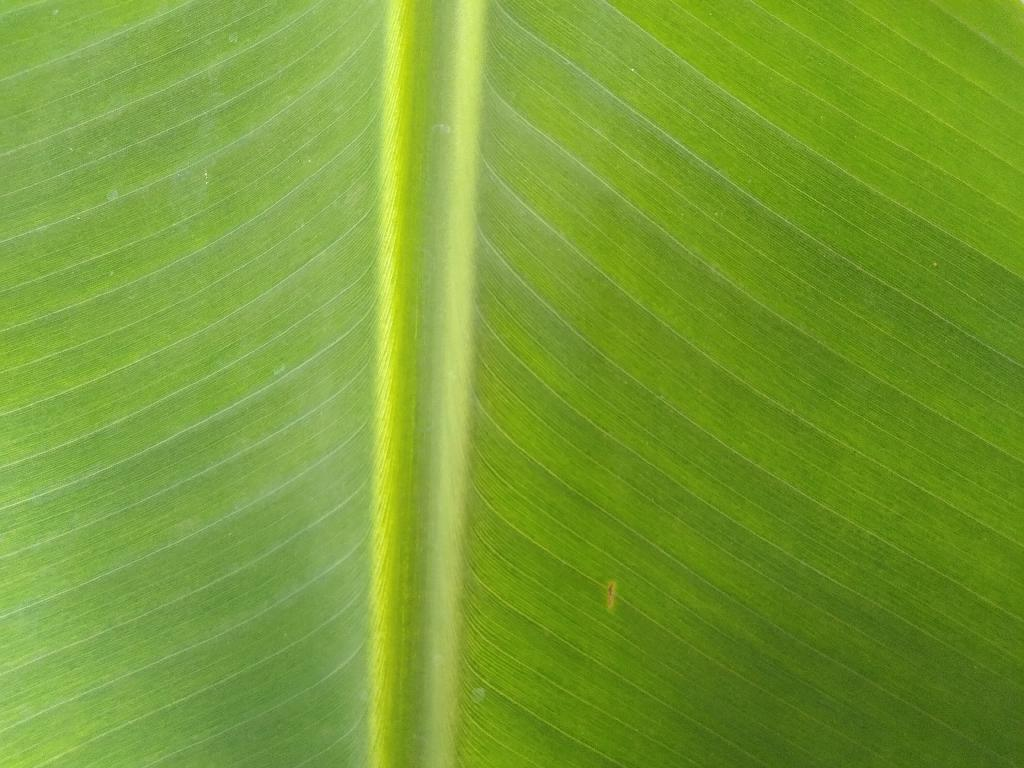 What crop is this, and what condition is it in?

banana, healthy
